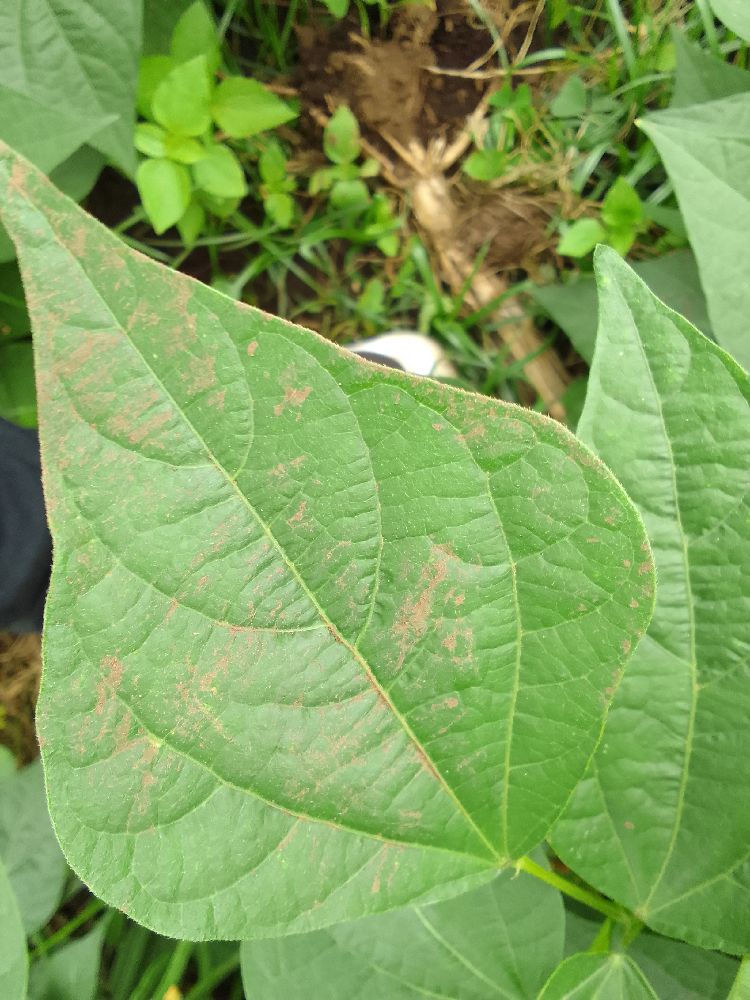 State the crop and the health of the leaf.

common bean, healthy
